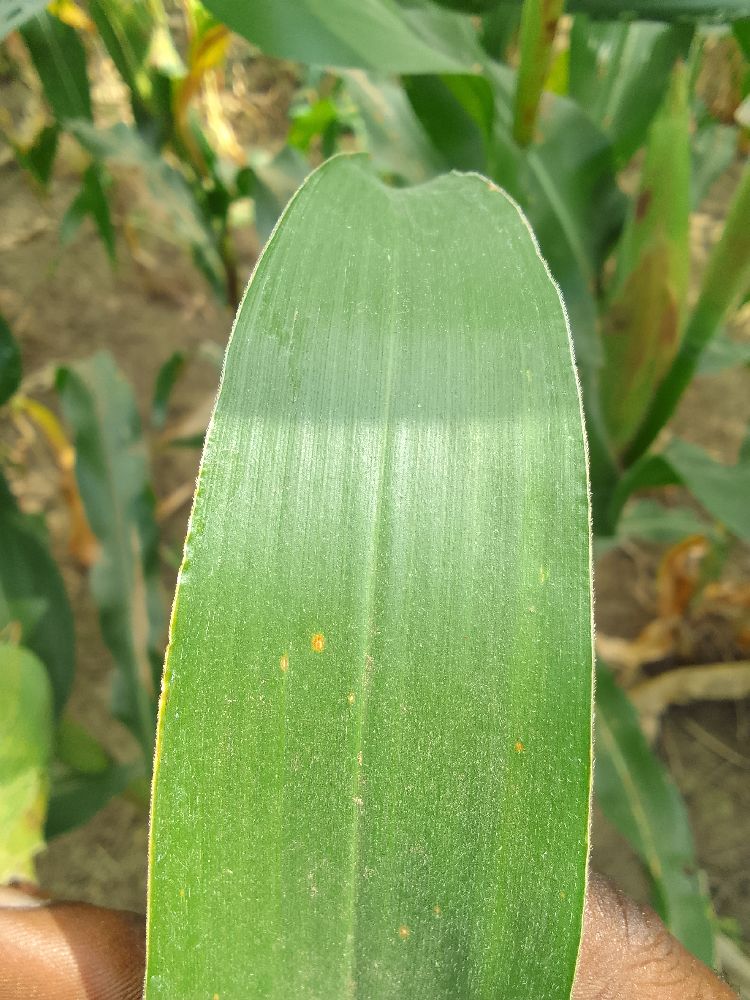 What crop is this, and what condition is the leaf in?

maize, healthy
